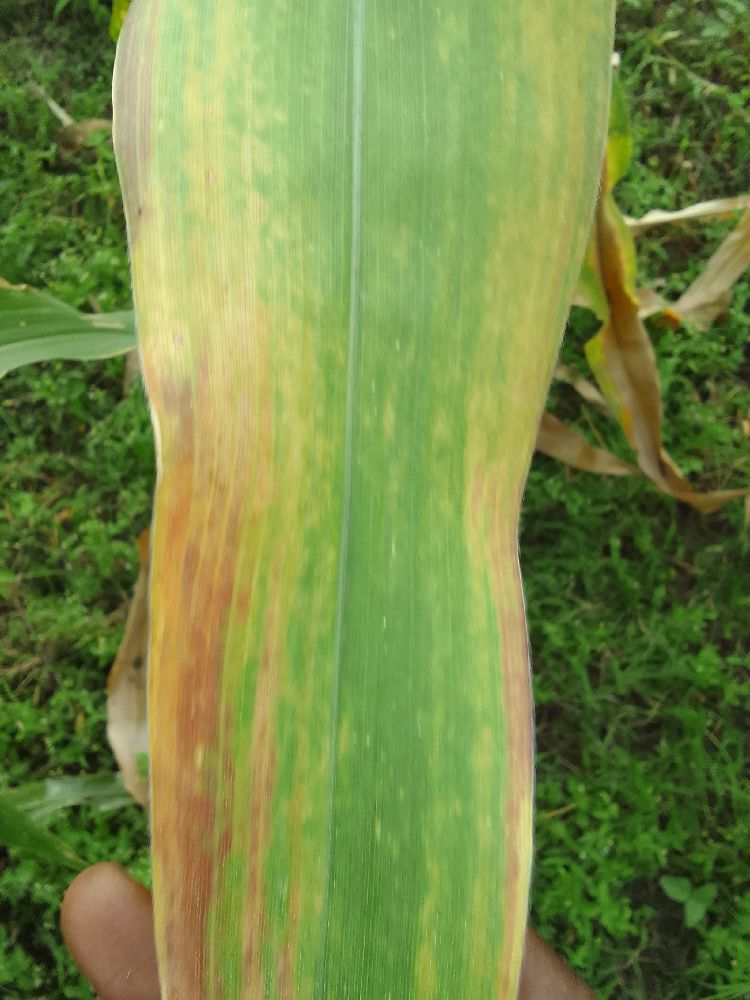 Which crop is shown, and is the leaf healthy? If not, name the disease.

maize, maize lethal necrosis
